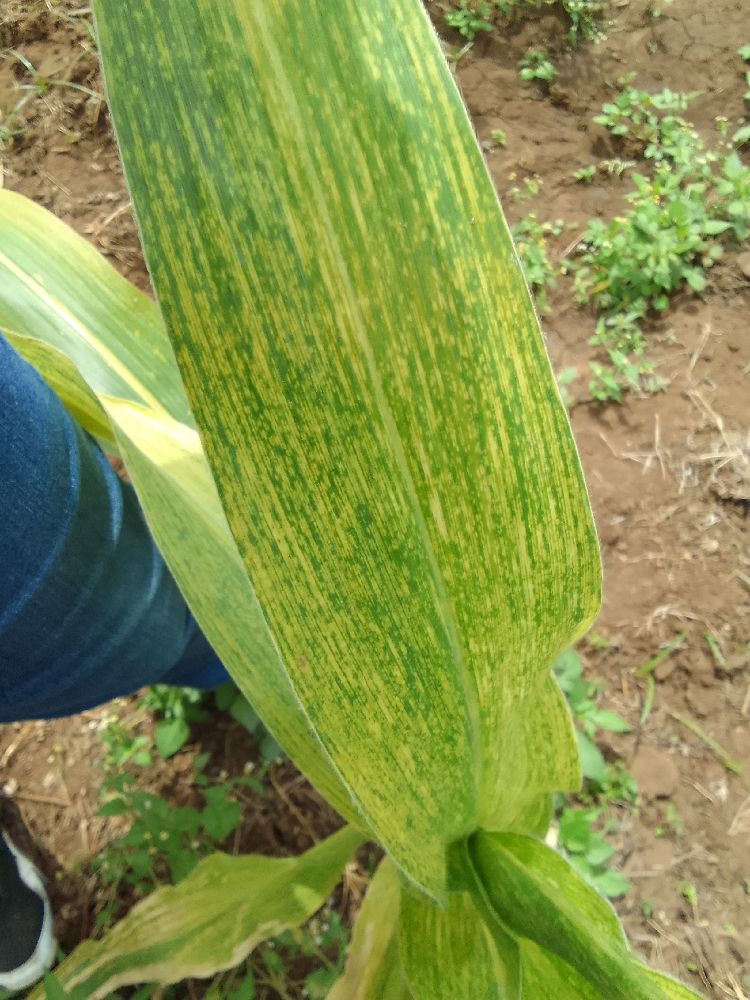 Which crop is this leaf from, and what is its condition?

maize, maize lethal necrosis
